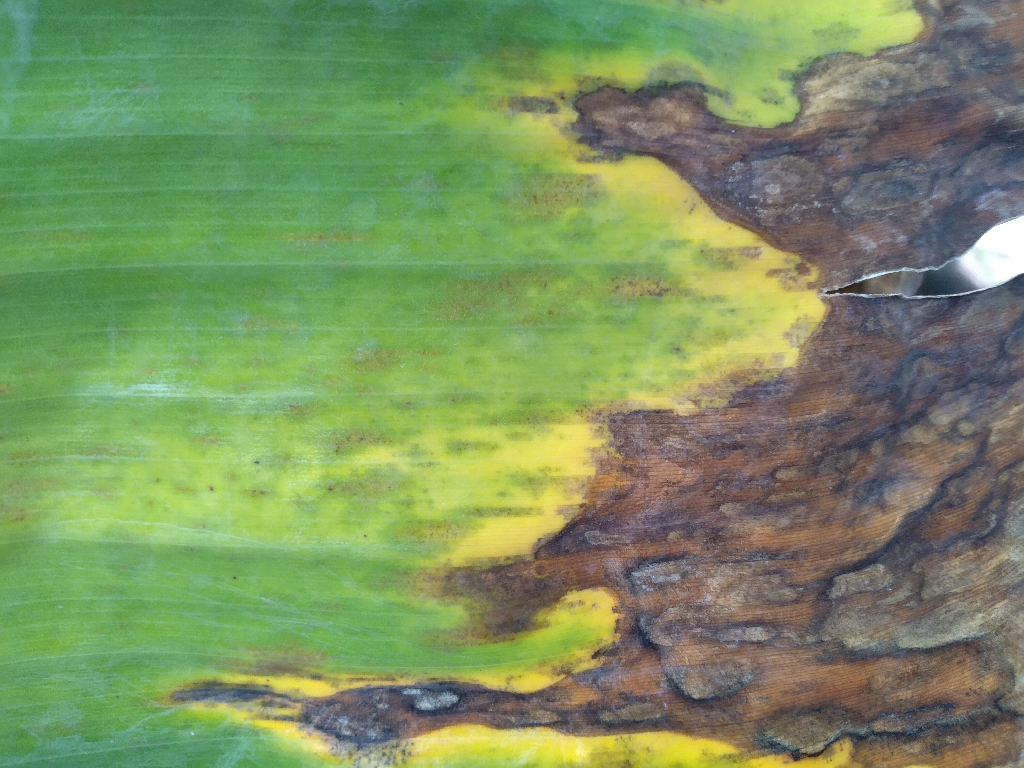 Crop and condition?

banana, black sigatoka
